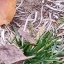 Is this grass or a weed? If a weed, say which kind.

grass
